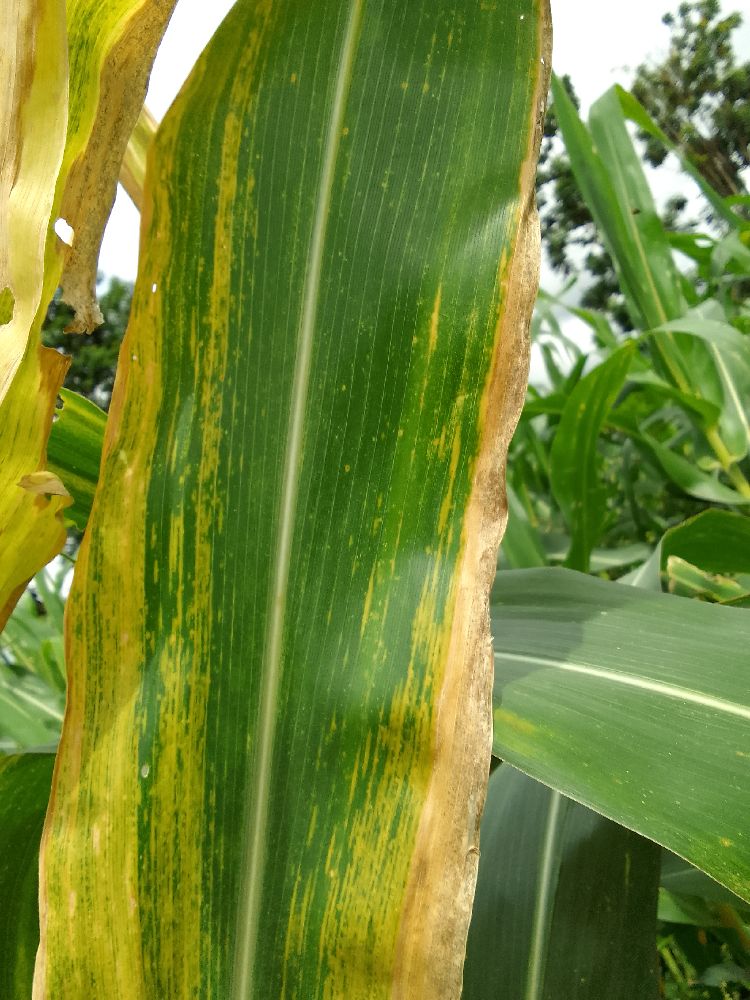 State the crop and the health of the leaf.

maize, maize lethal necrosis
